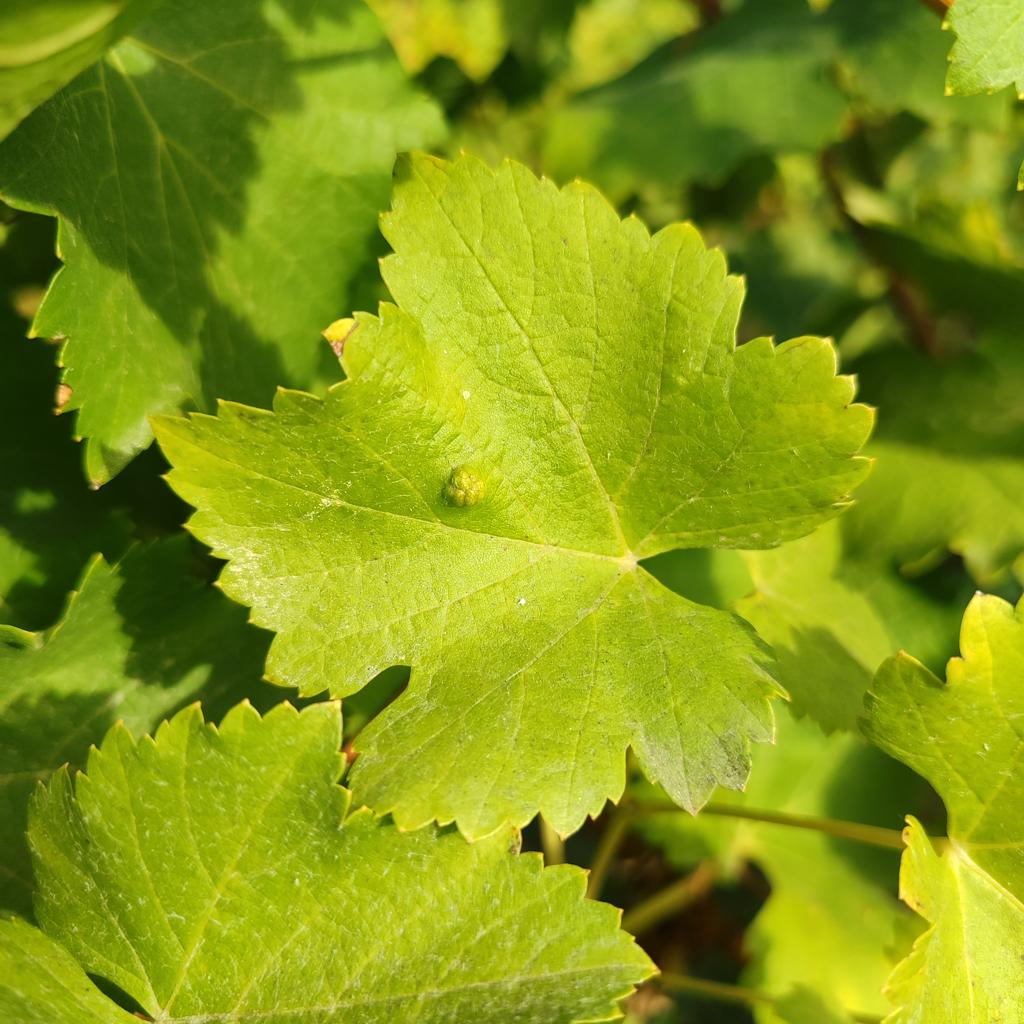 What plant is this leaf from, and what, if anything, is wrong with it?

grapevine, erineum mite
